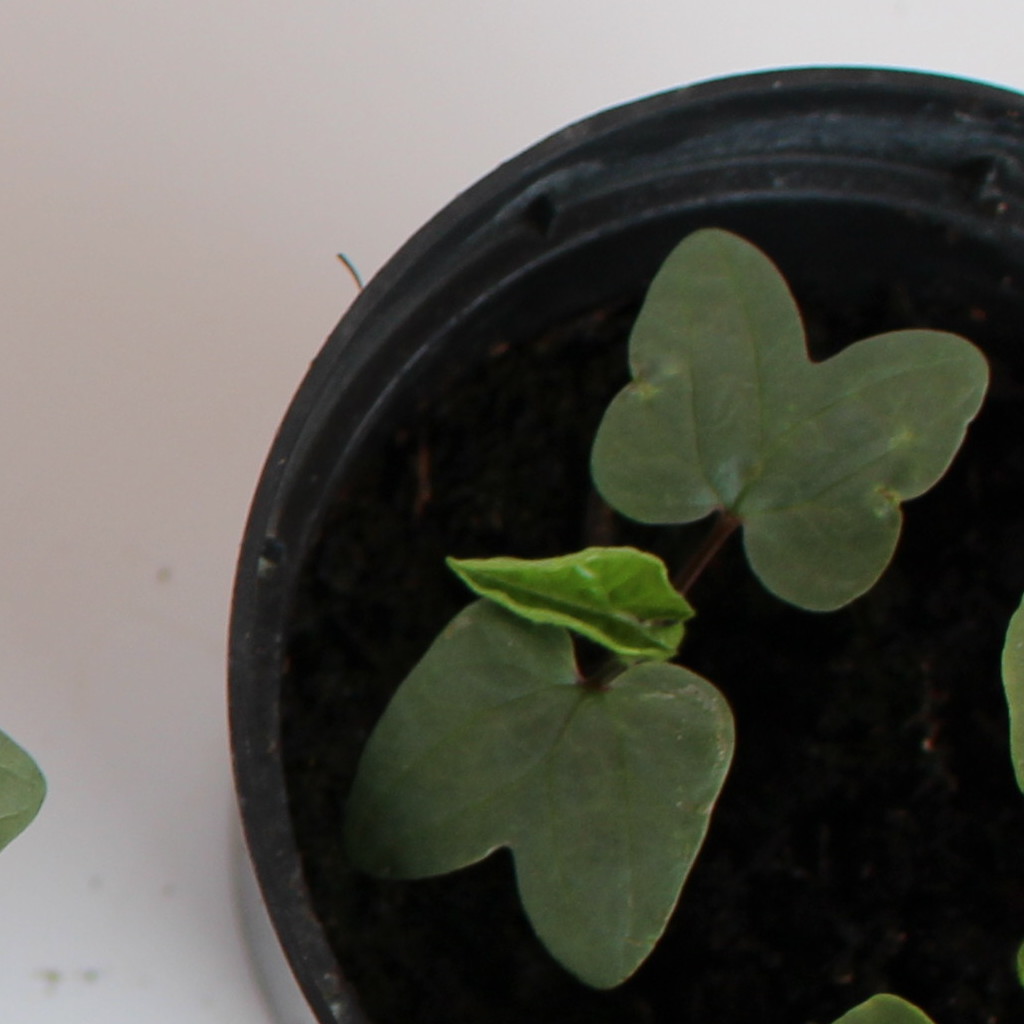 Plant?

Convolvulus arvensis
